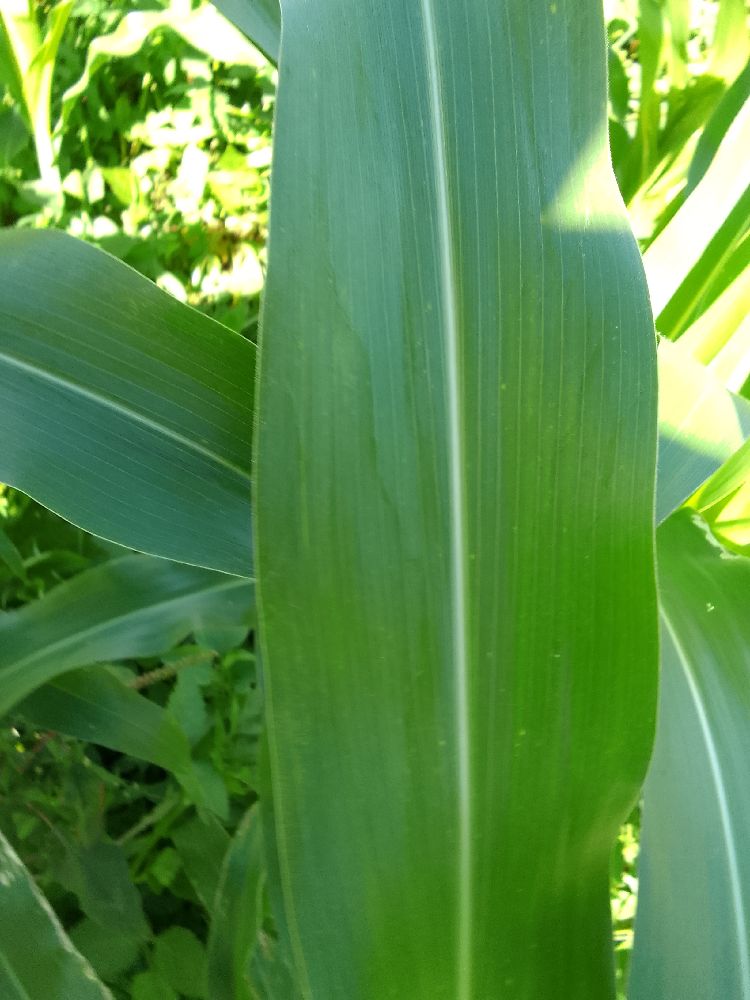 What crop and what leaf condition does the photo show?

maize, healthy
